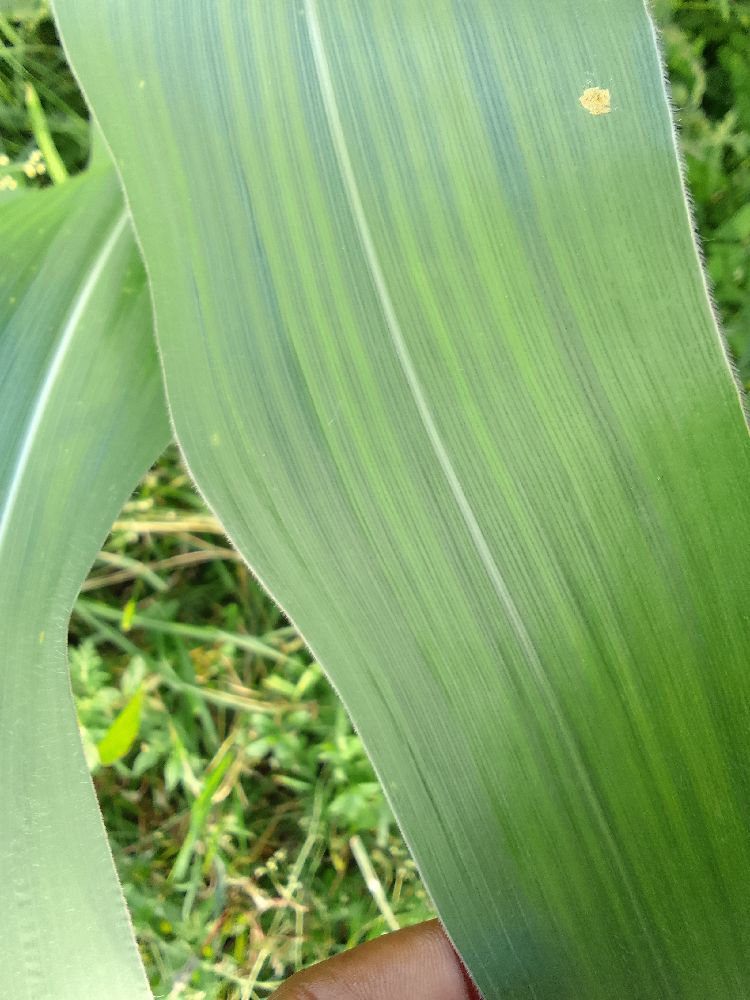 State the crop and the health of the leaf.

maize, healthy
